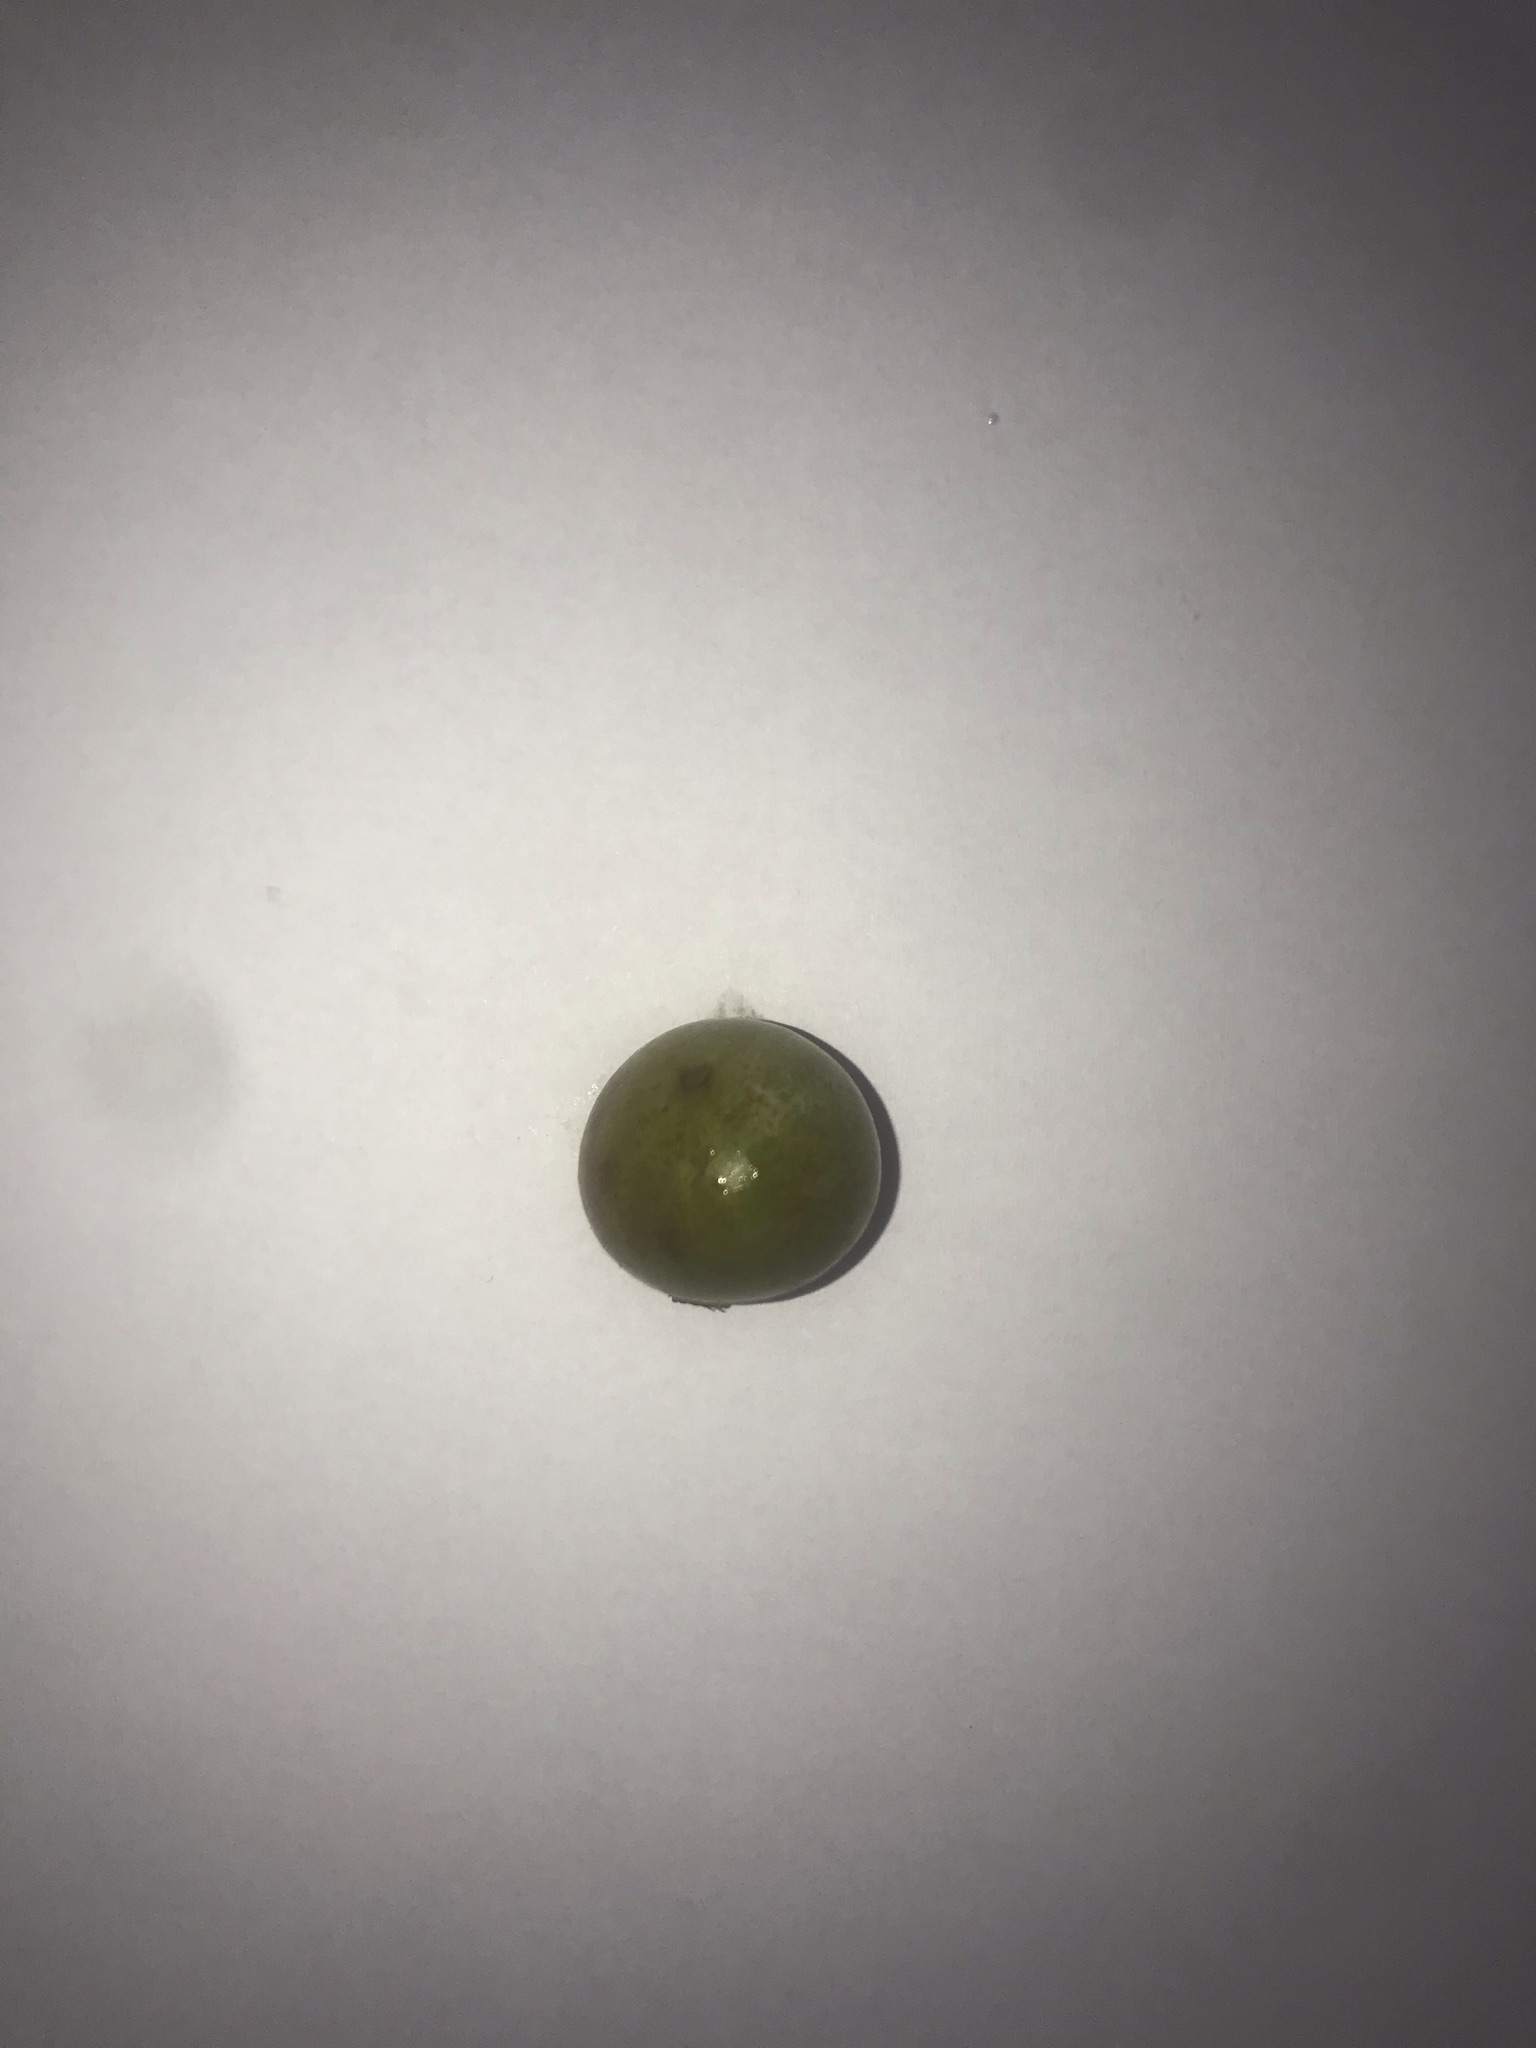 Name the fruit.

gabiroba
